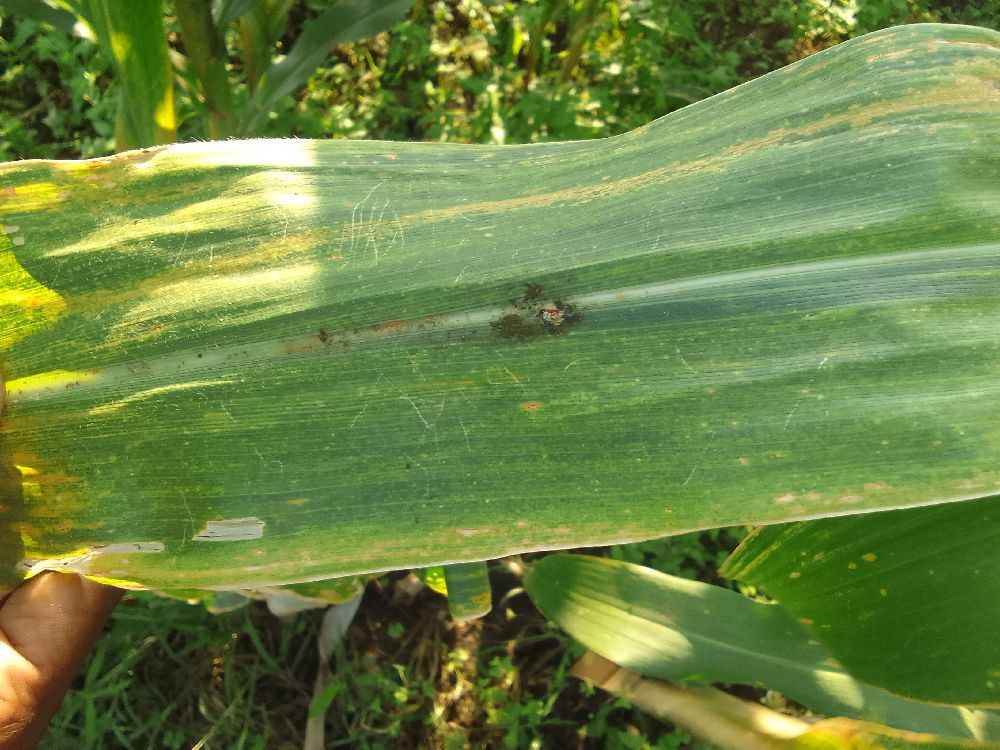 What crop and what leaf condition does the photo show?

maize, maize lethal necrosis
